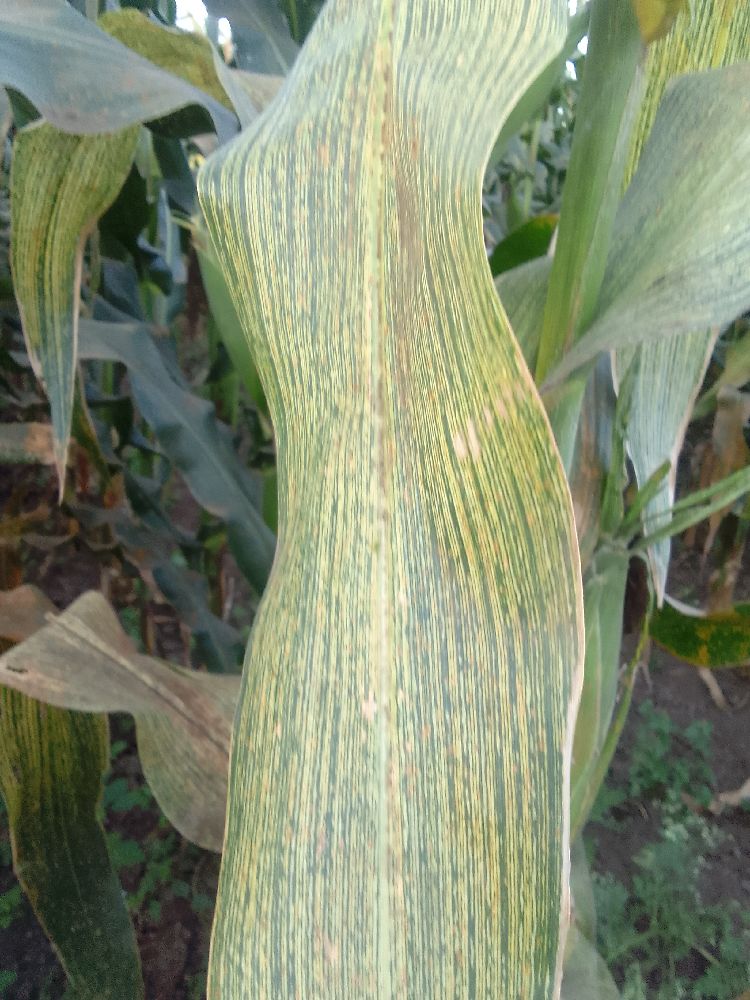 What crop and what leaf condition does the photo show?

maize, maize streak virus
